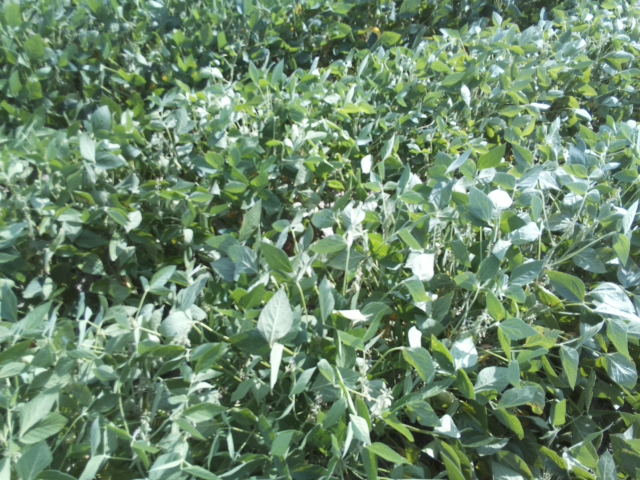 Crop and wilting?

soybean, slight leaflet or petiole turgor loss in upper canopy
